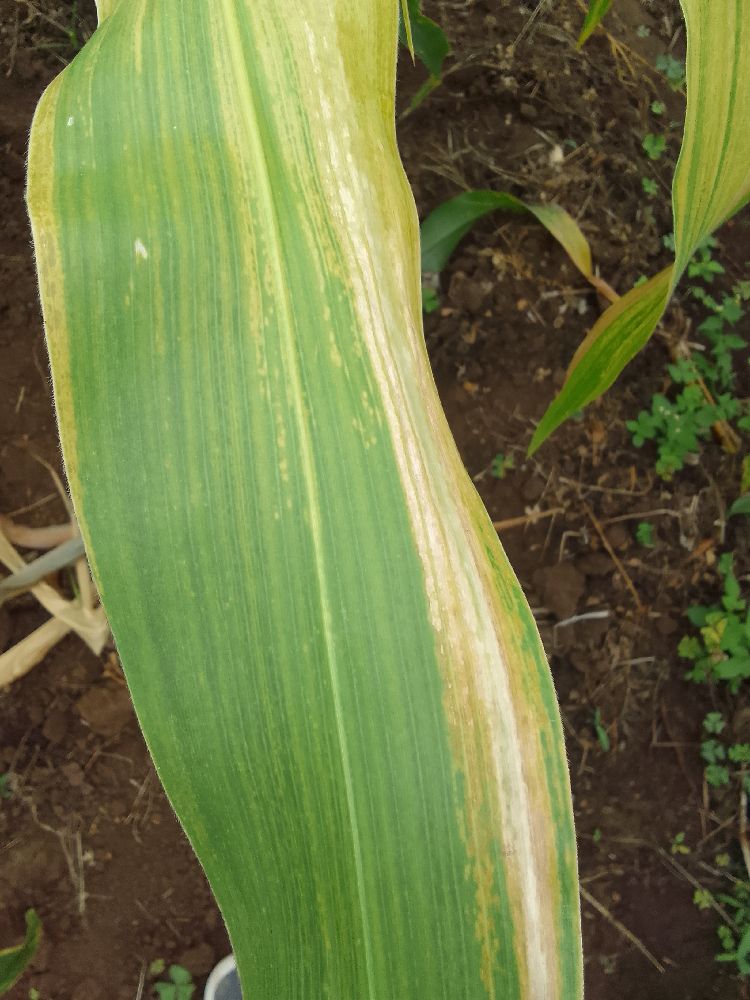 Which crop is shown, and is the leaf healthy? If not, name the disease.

maize, maize lethal necrosis
